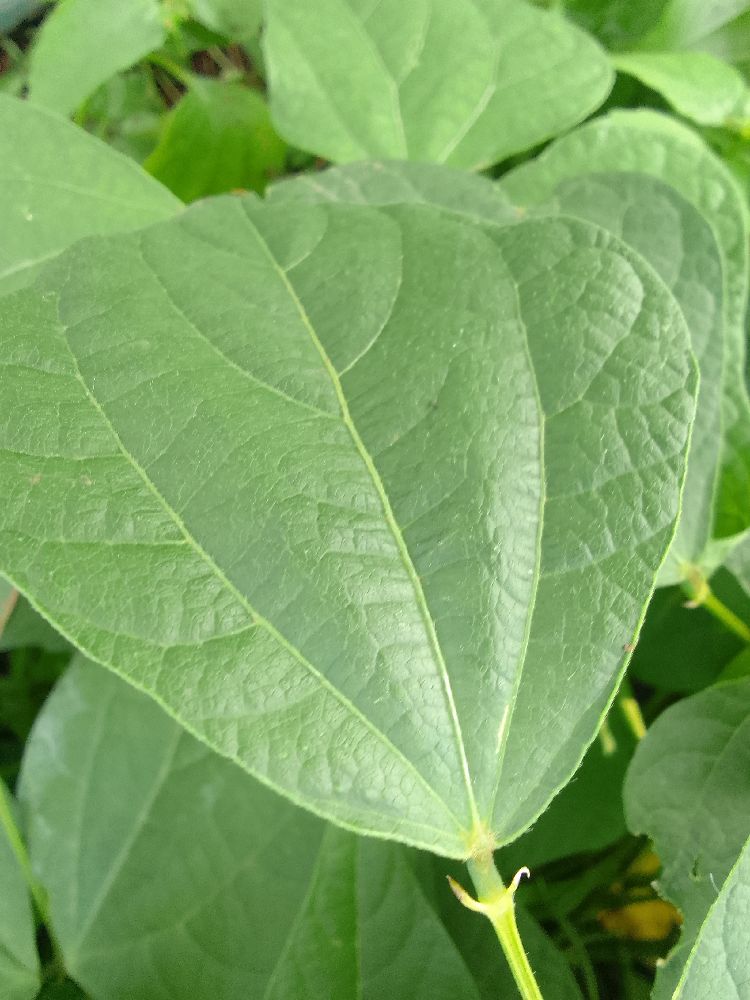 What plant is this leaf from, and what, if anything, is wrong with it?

common bean, healthy
